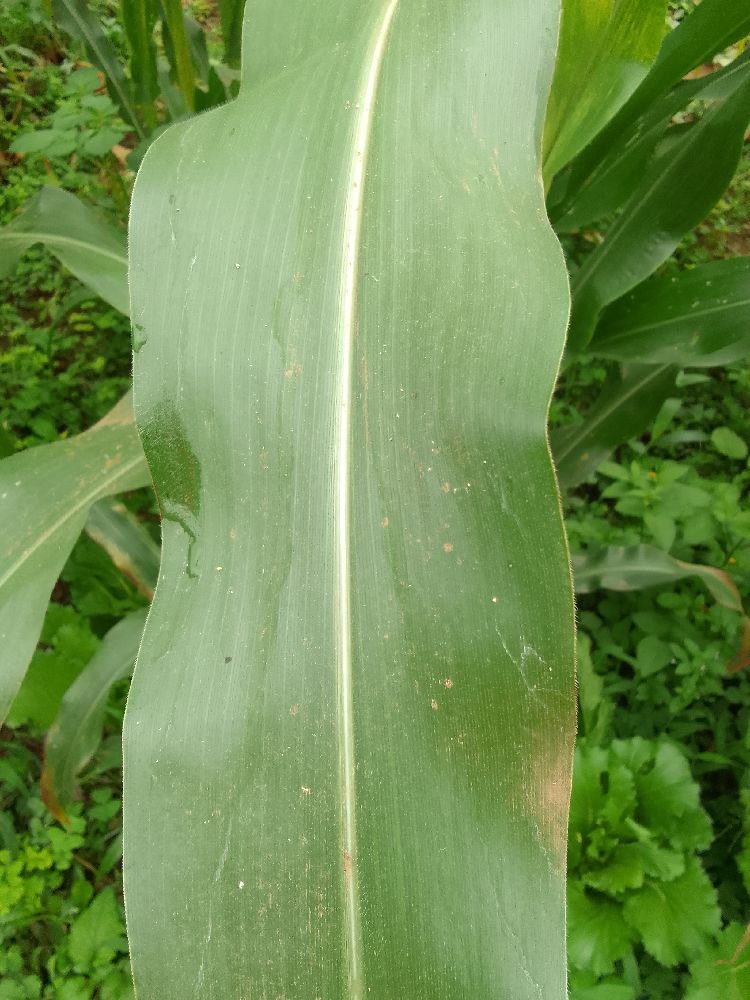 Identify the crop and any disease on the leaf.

maize, healthy
